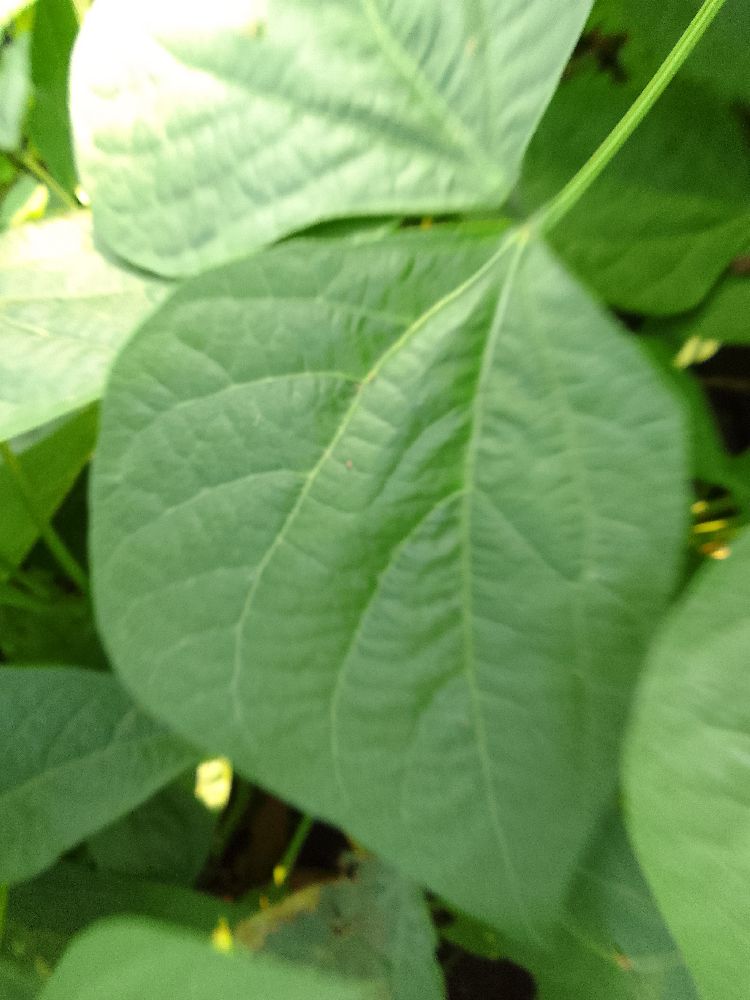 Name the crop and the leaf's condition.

common bean, healthy
